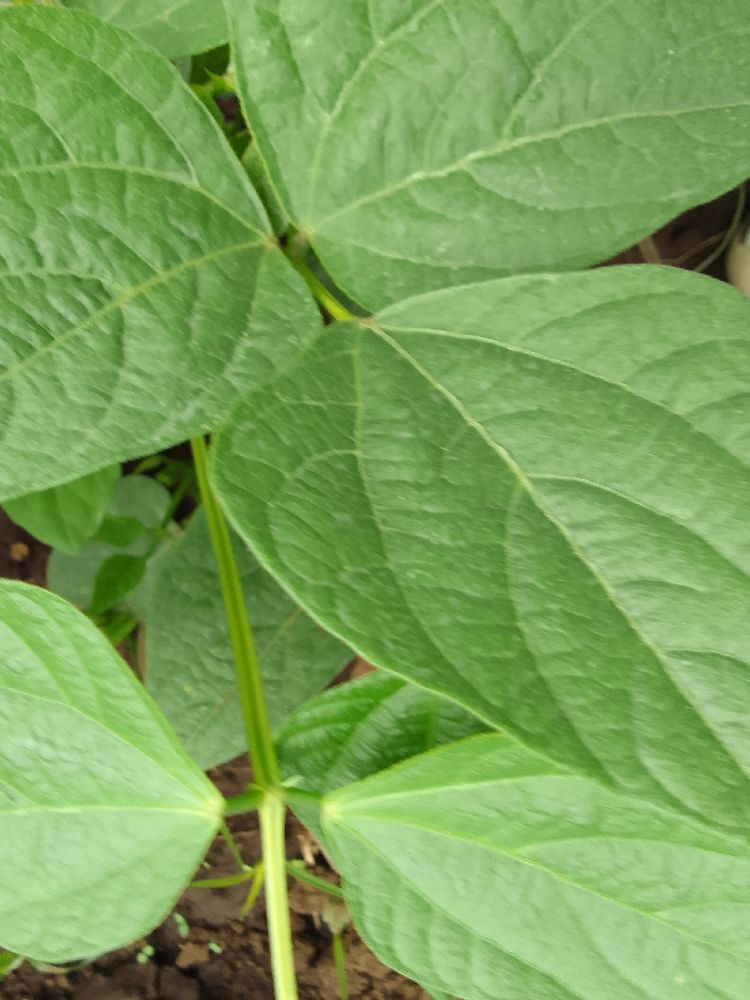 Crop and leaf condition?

common bean, healthy
